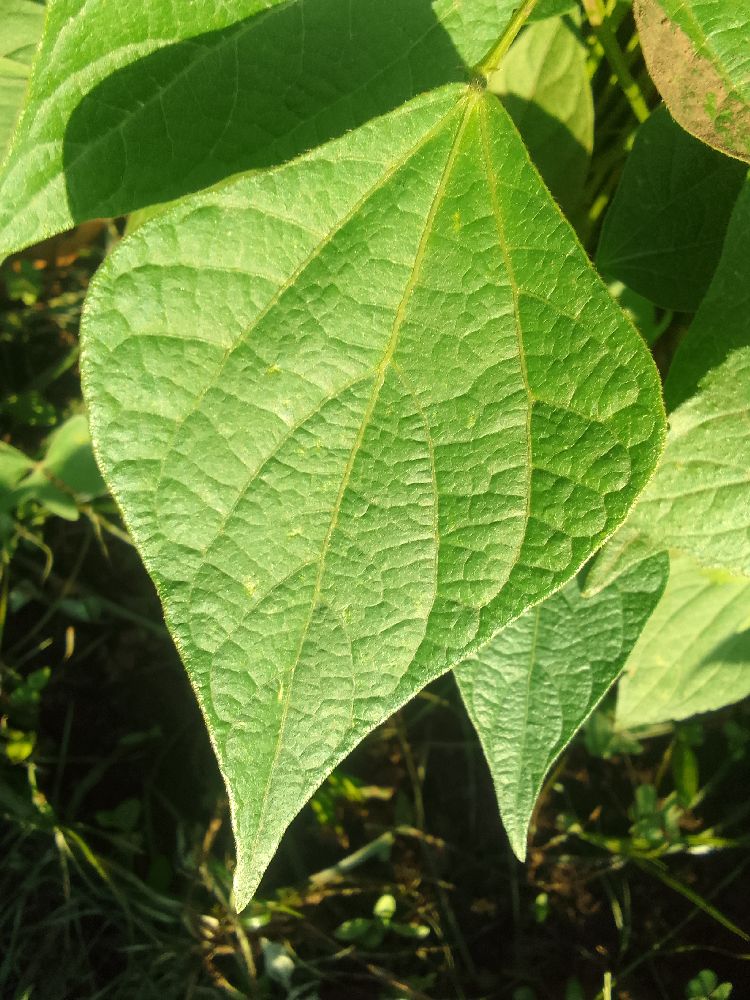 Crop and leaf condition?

common bean, healthy
